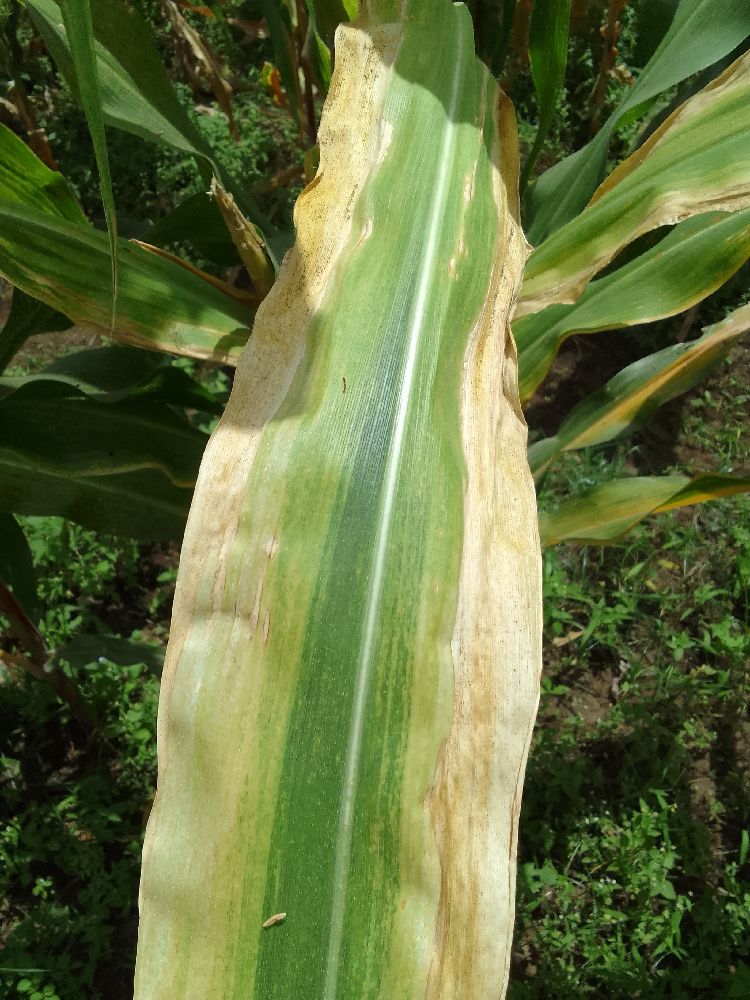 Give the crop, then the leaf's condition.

maize, maize lethal necrosis
